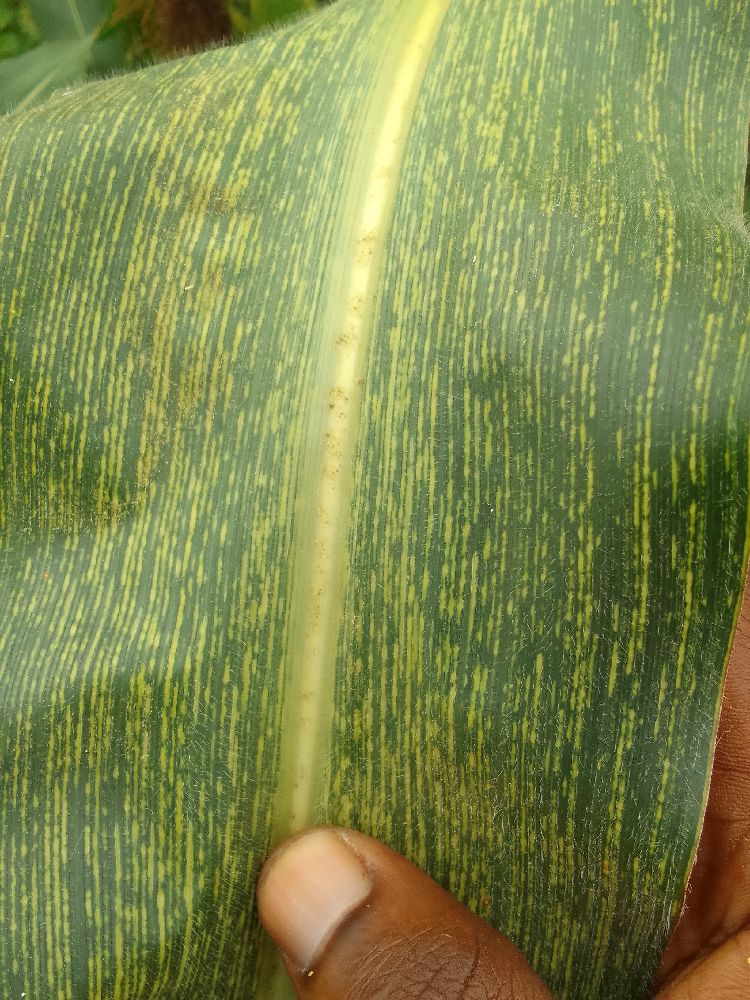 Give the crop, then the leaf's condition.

maize, maize streak virus
